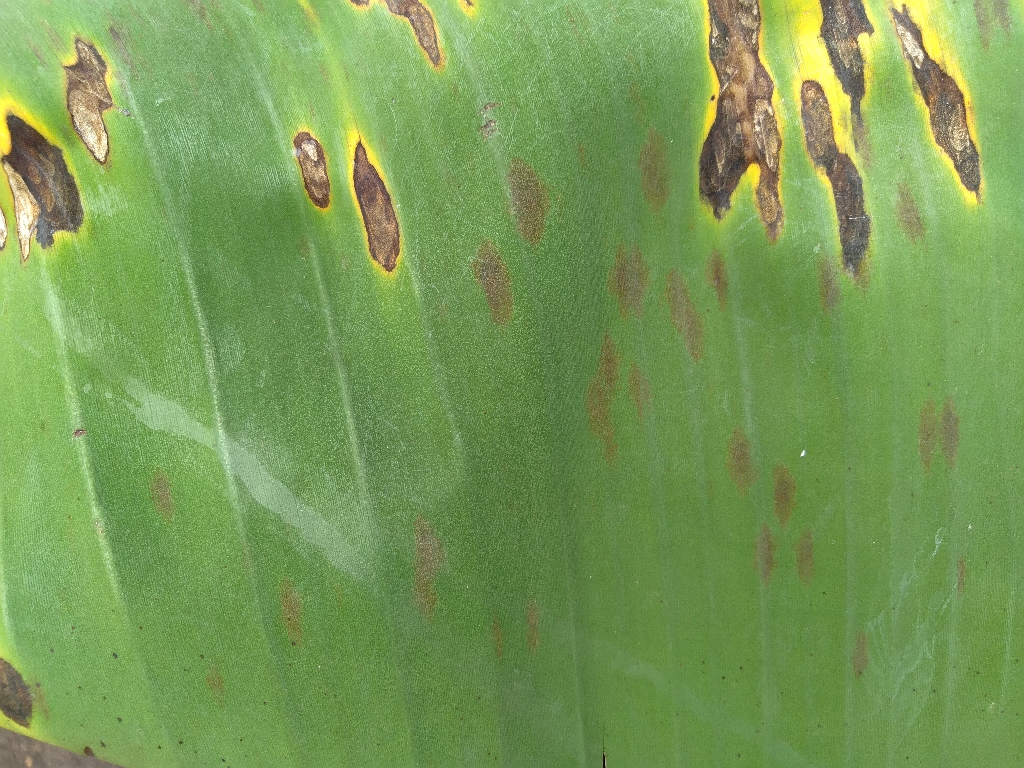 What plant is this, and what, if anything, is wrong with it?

banana, black sigatoka
